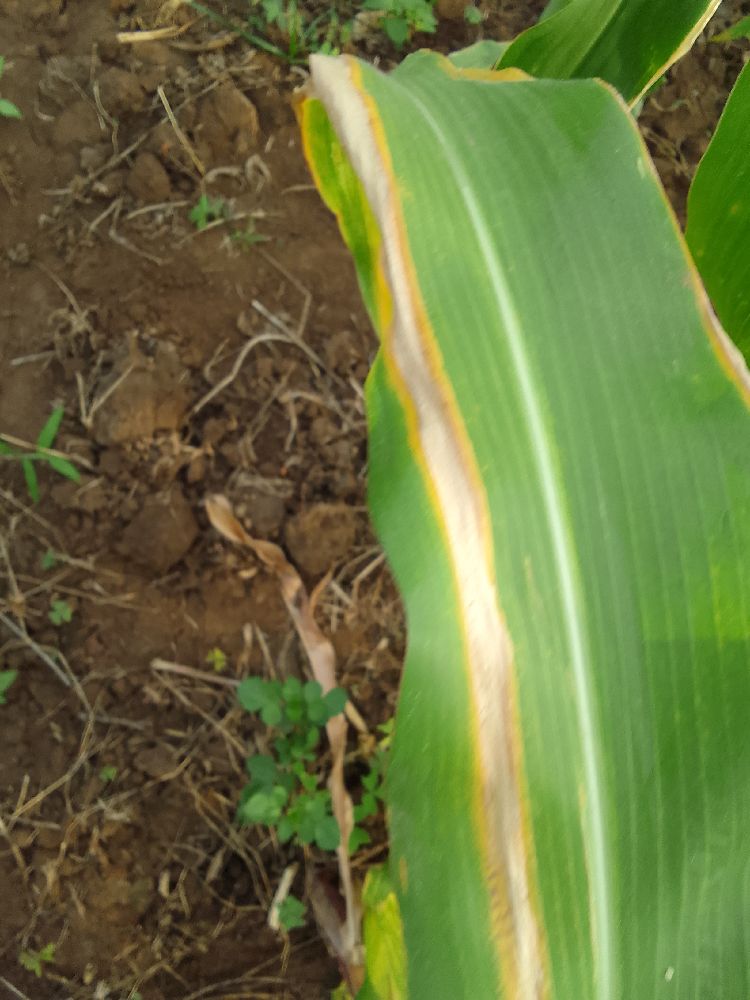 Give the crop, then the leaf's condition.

maize, maize lethal necrosis
